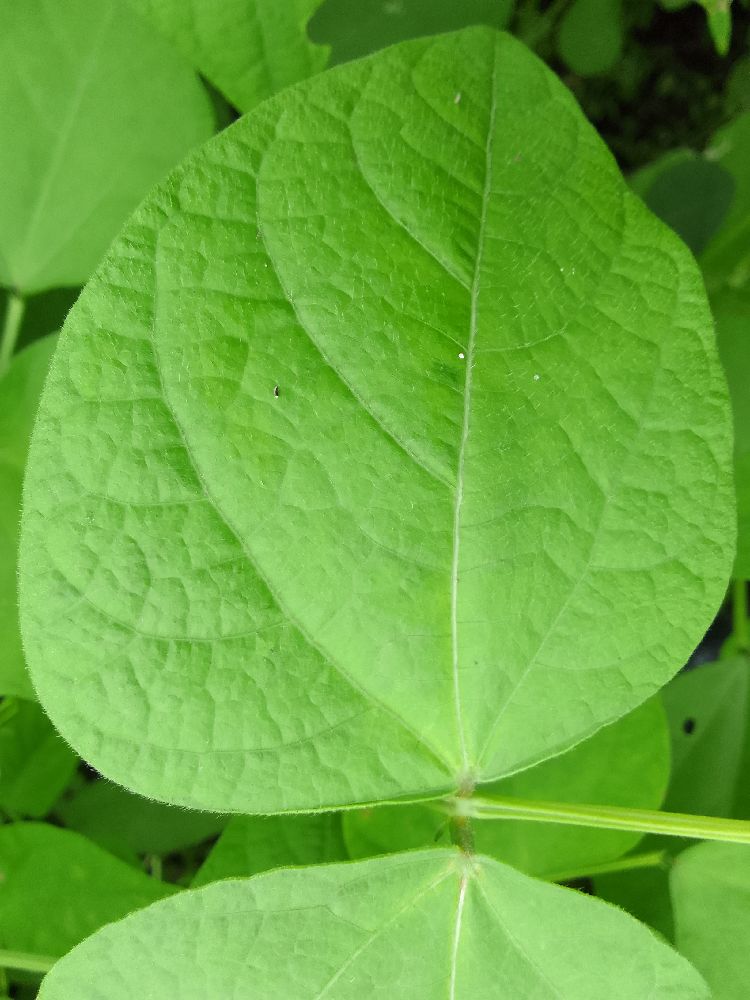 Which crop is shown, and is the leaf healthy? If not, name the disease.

common bean, healthy
